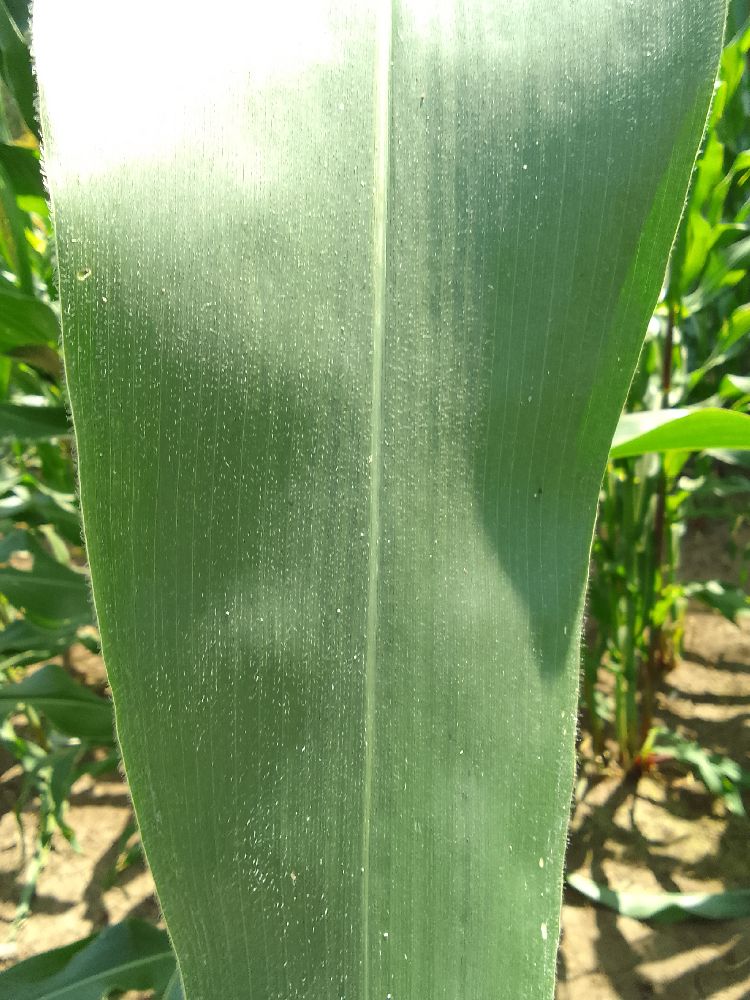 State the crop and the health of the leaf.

maize, healthy
